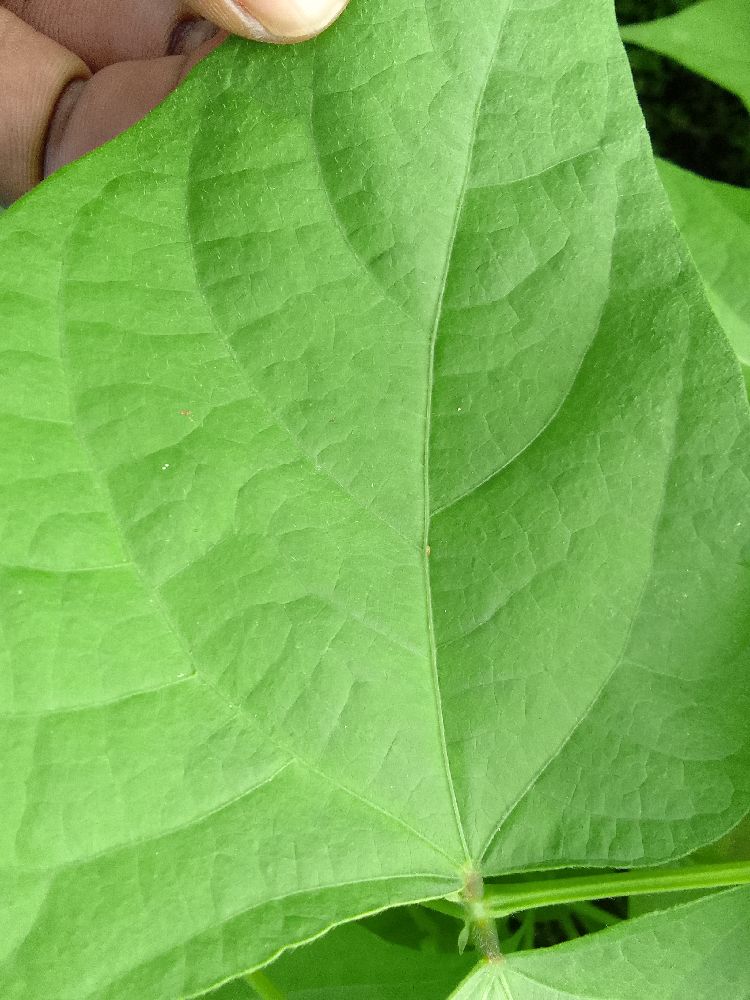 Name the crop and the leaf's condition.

common bean, healthy
